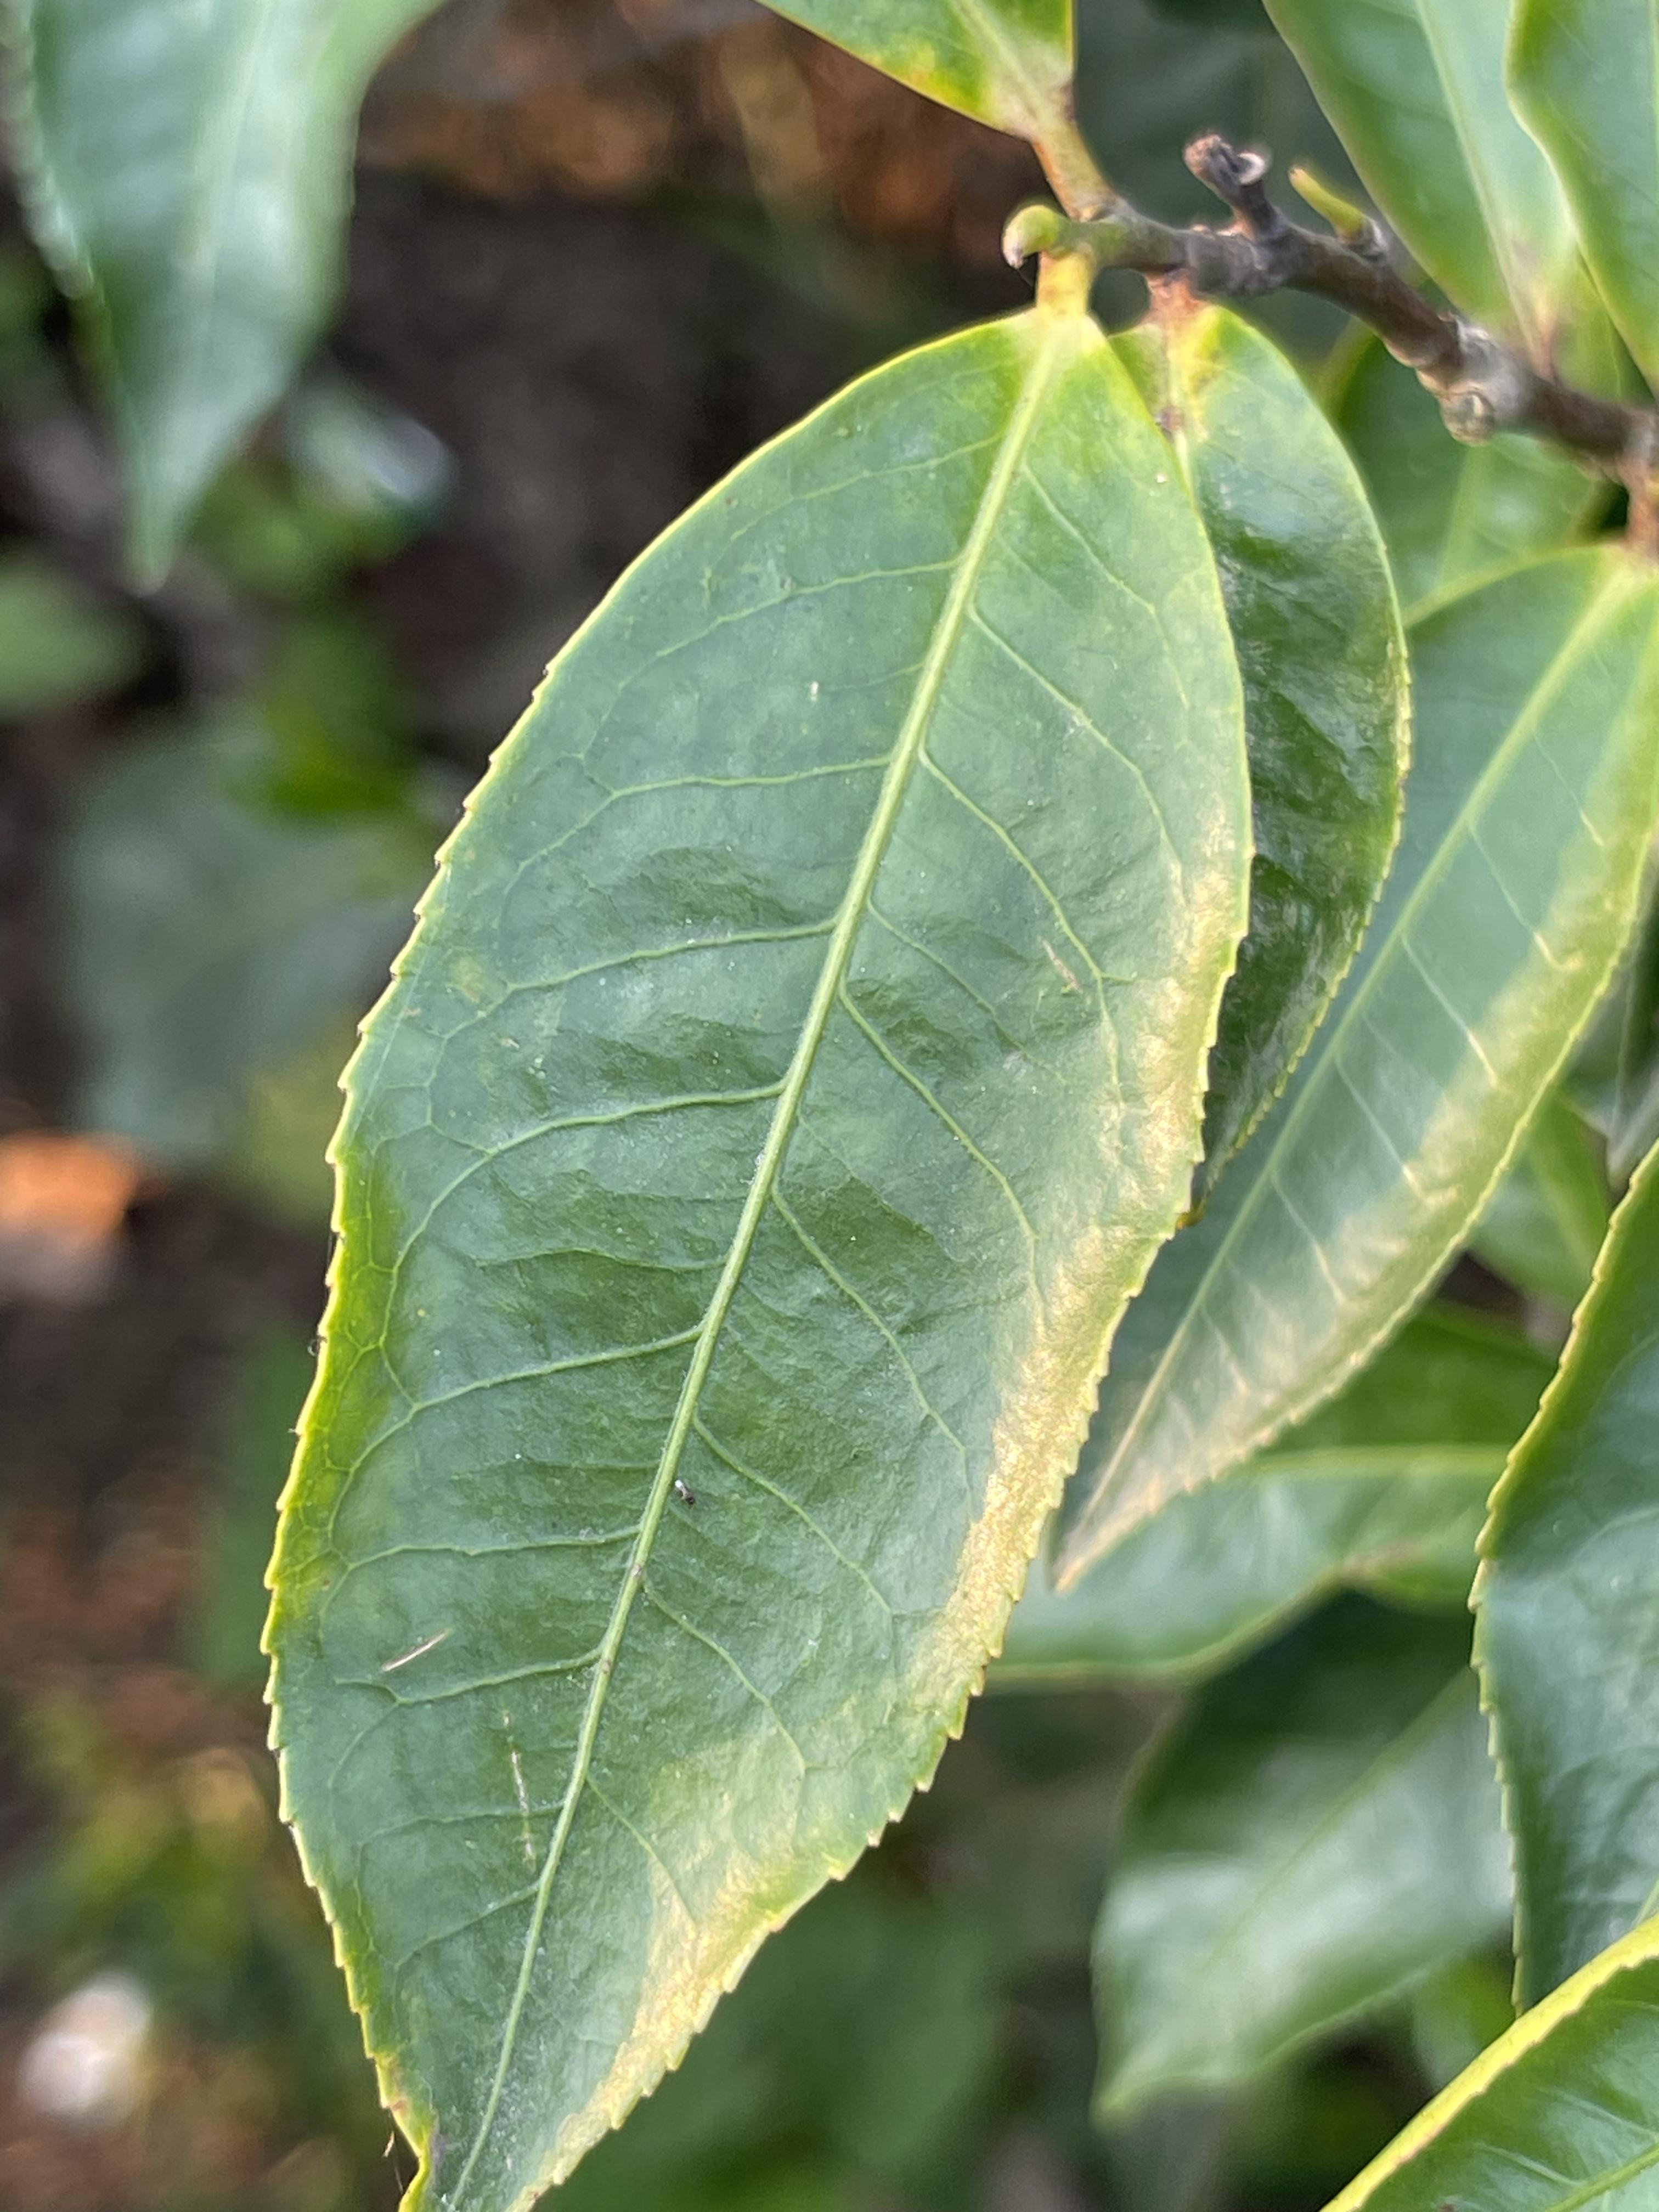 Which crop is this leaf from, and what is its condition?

tea, healthy leaf
